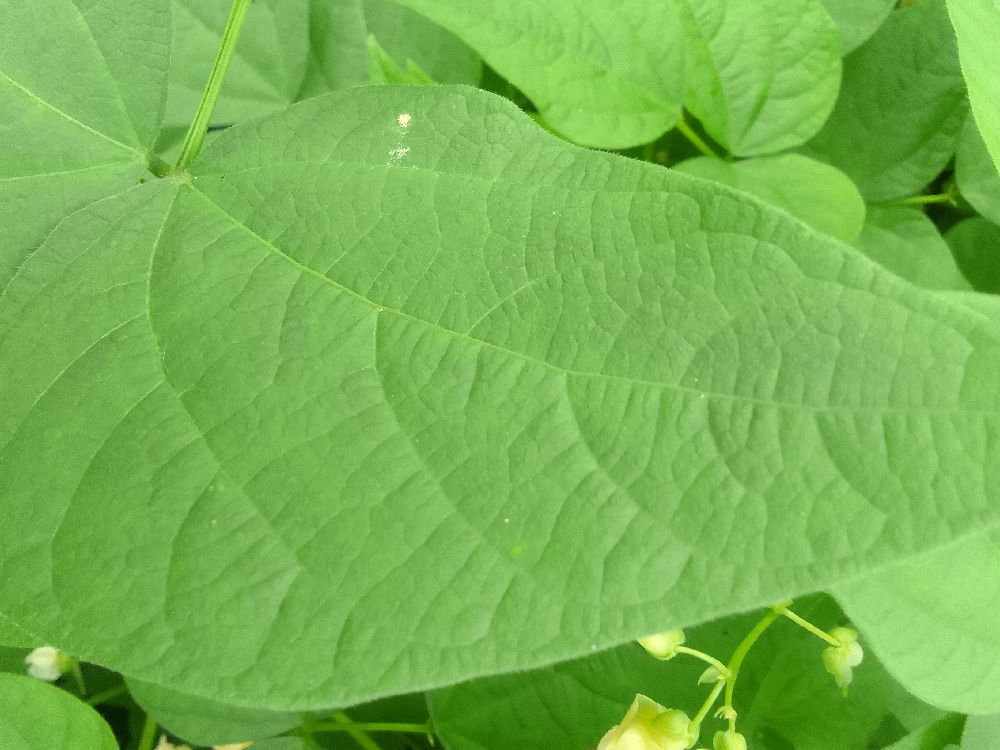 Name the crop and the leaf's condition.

common bean, healthy
